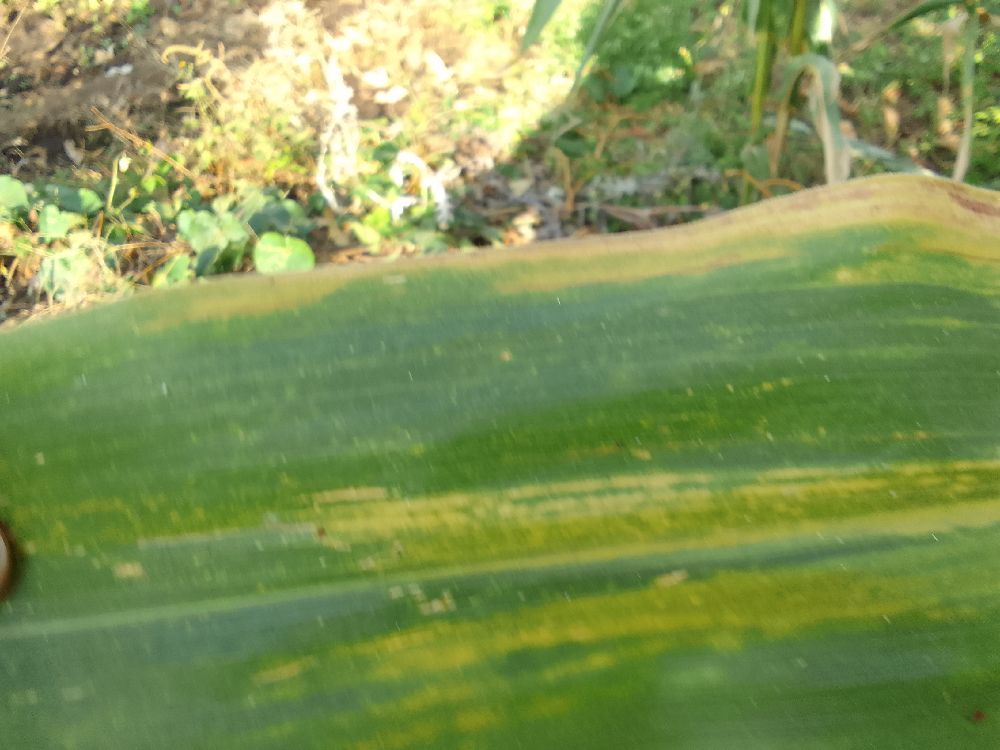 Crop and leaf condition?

maize, maize lethal necrosis
